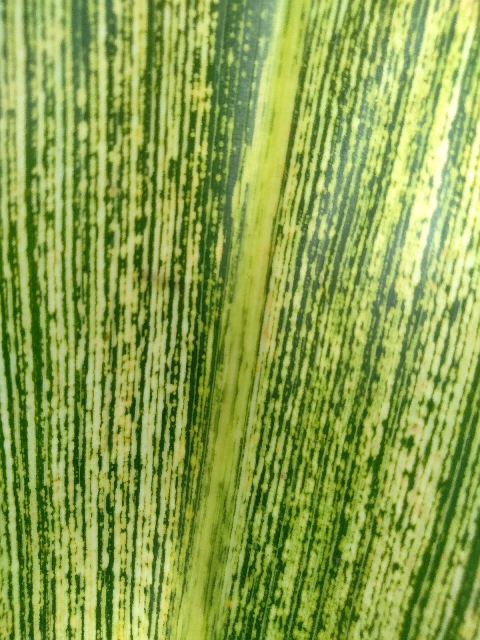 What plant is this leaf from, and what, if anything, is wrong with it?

maize, maize streak virus
